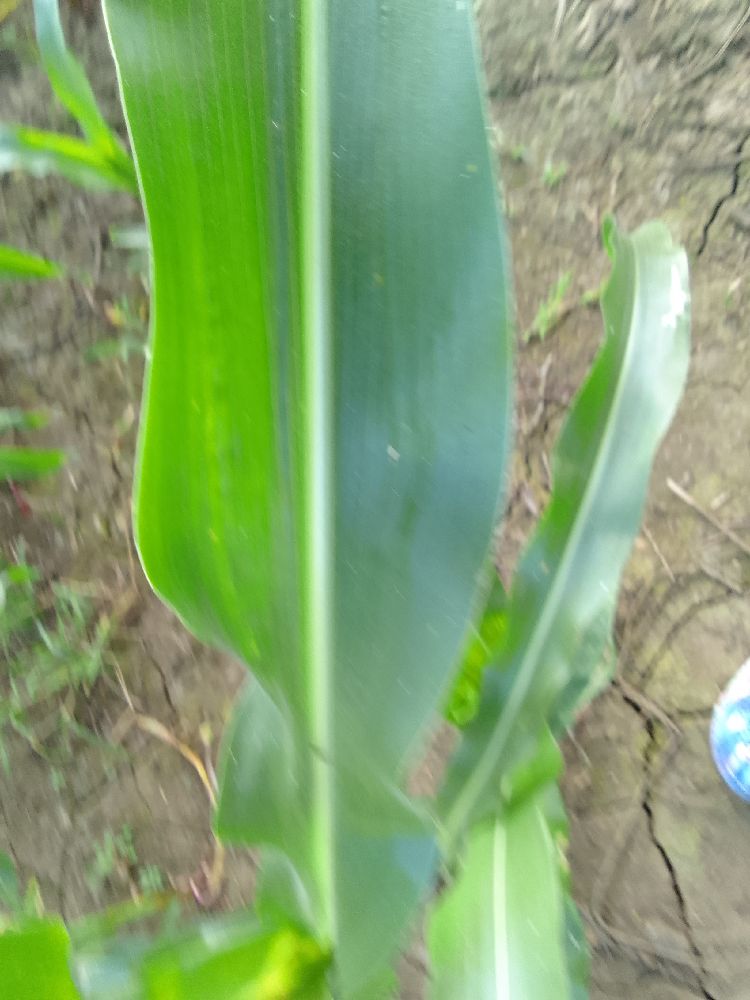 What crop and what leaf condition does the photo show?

maize, healthy
